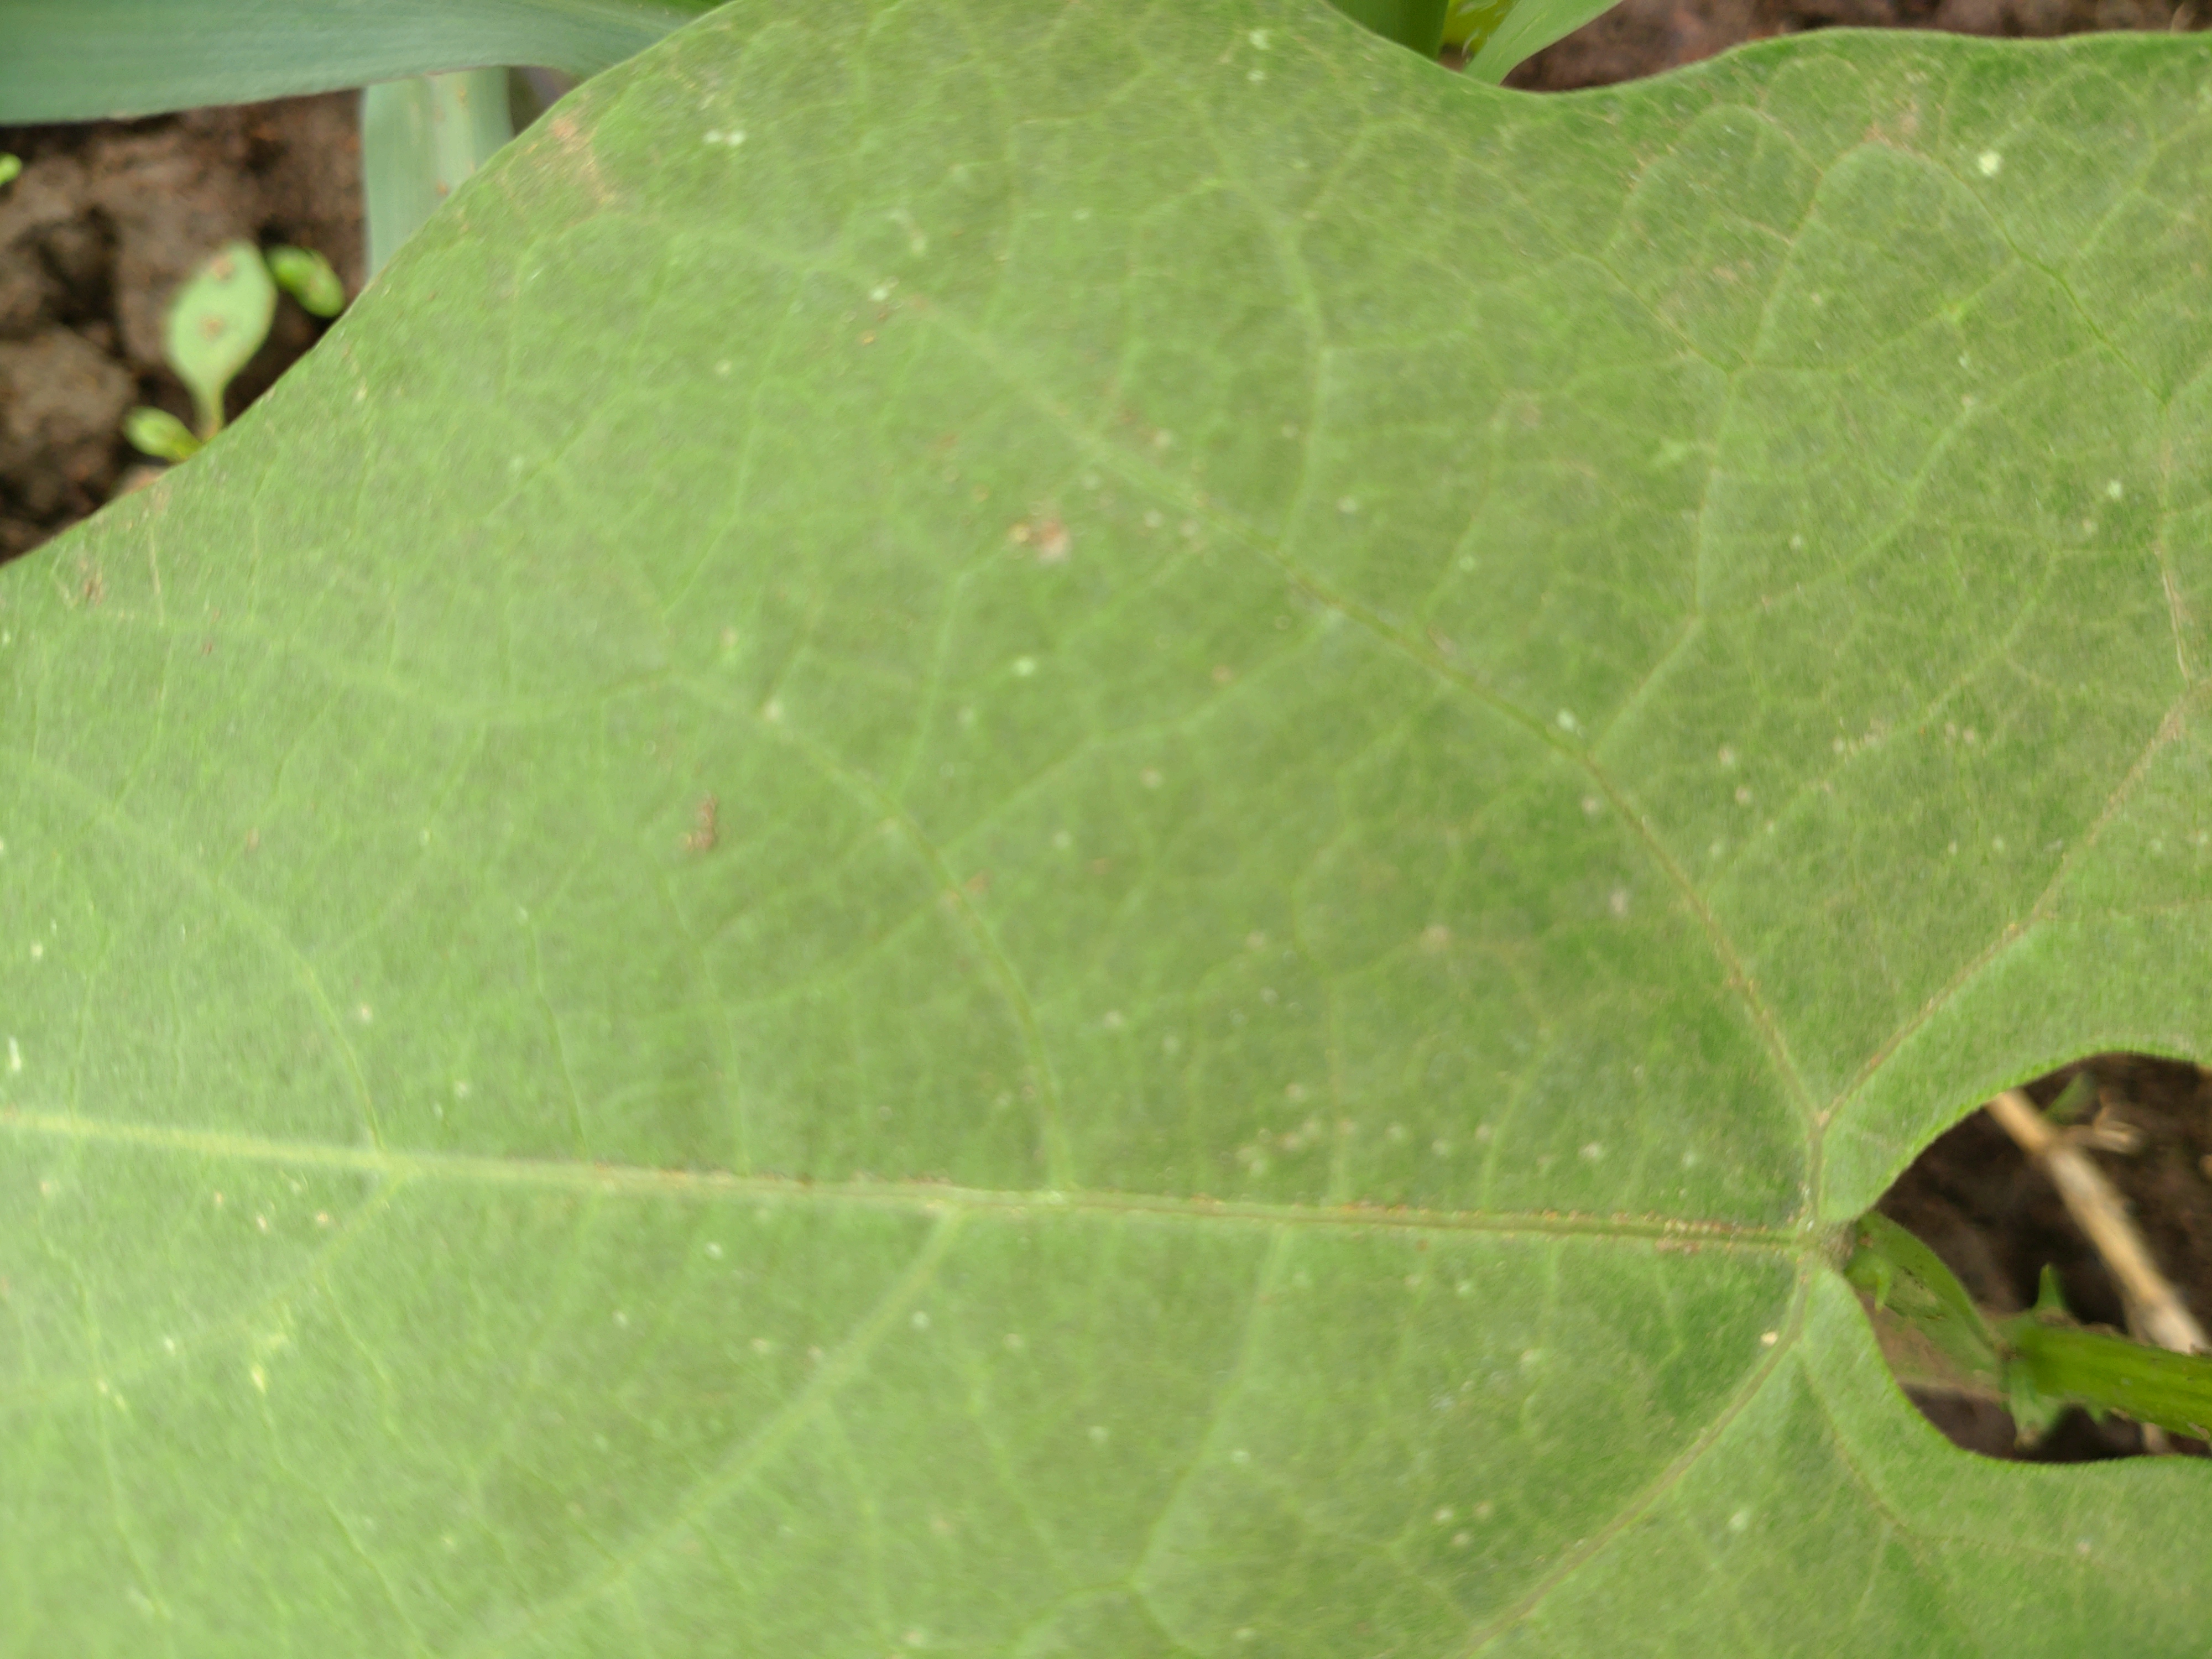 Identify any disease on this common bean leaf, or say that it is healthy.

healthy
